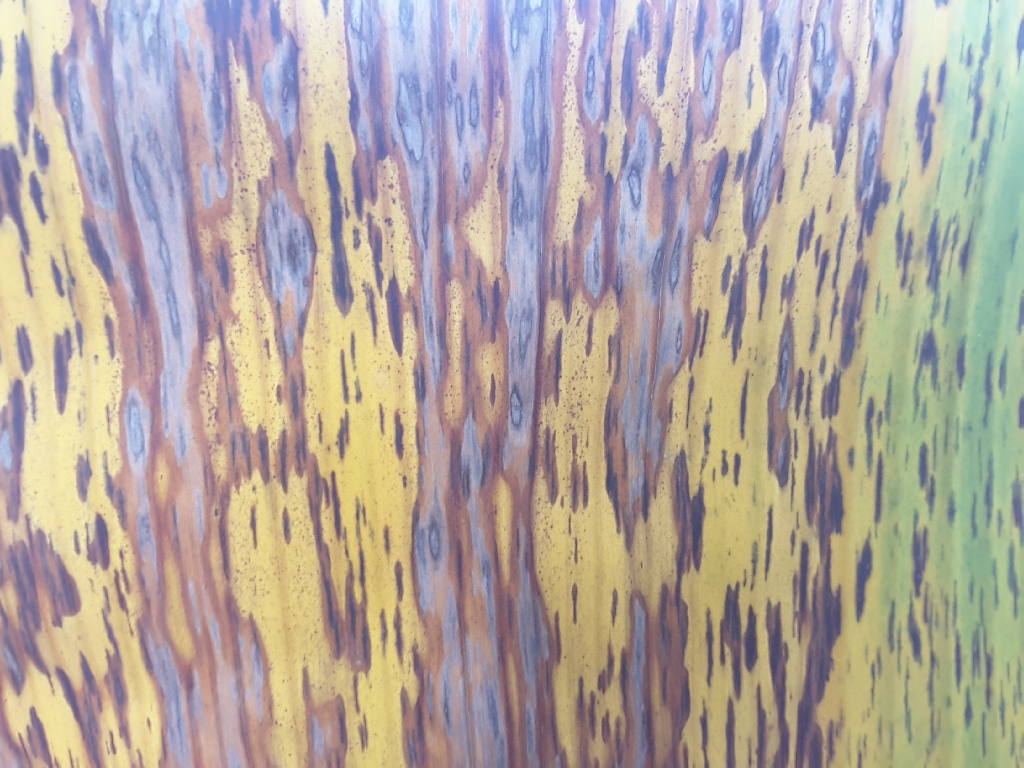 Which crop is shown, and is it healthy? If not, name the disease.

banana, black sigatoka
